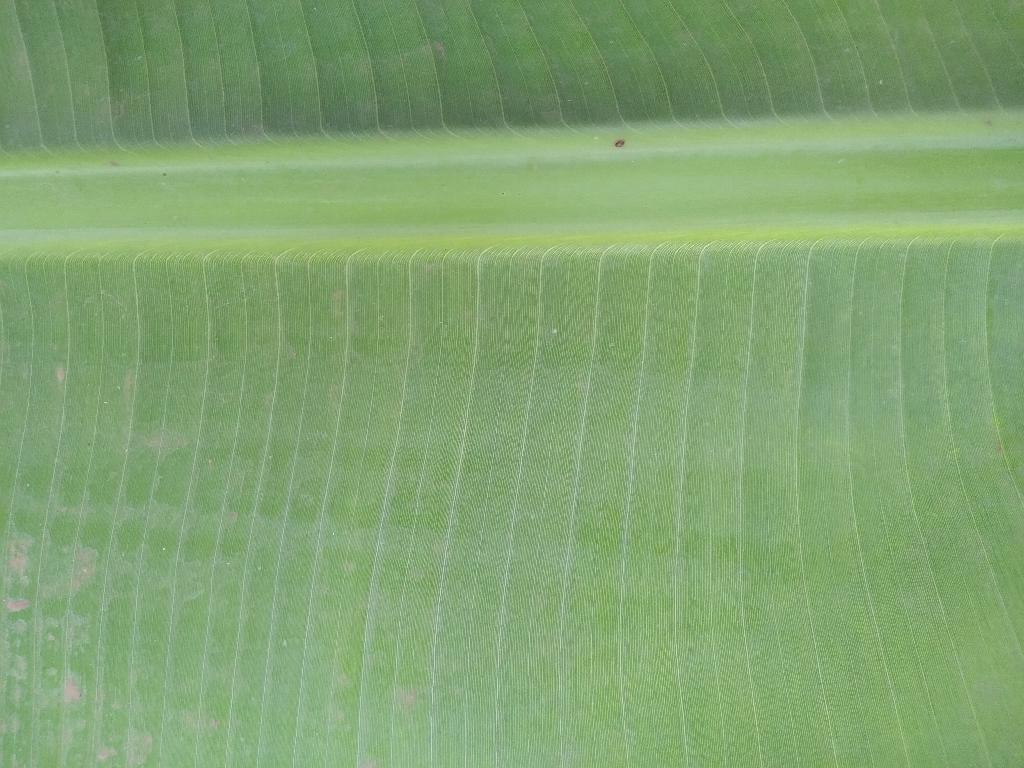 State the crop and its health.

banana, healthy
